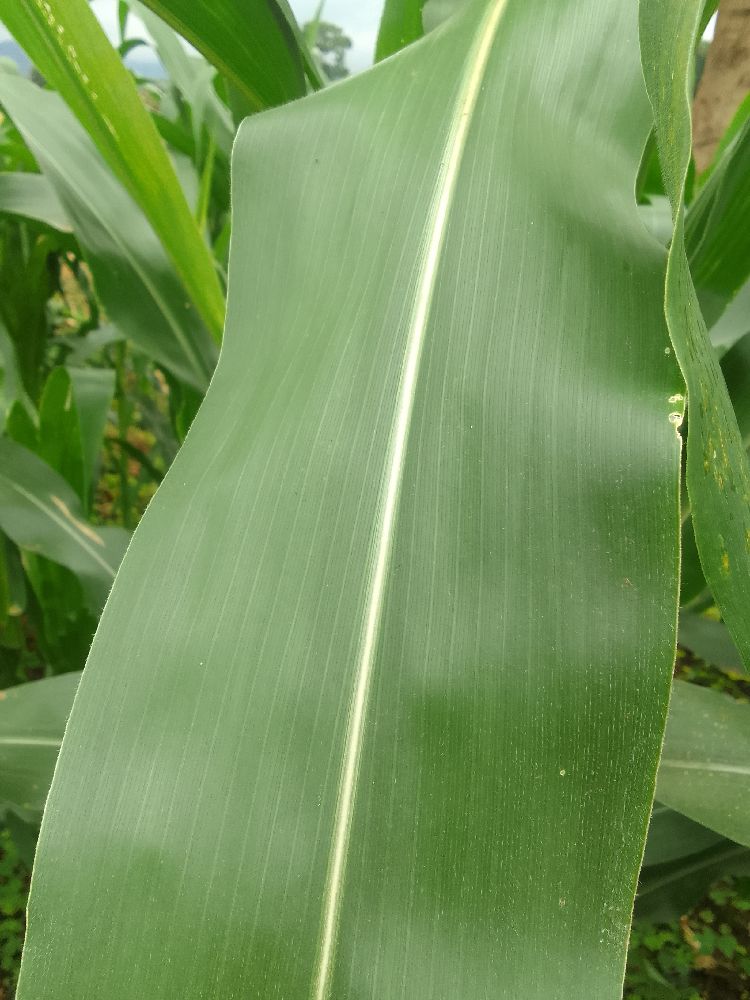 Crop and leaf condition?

maize, healthy
